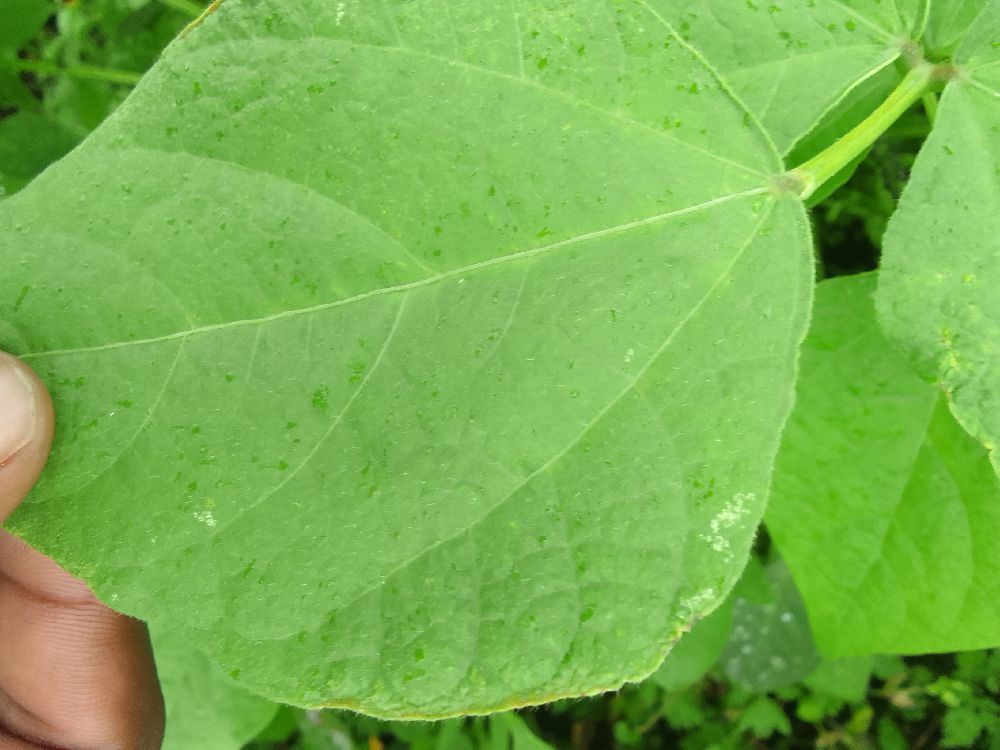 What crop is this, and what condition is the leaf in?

common bean, healthy
